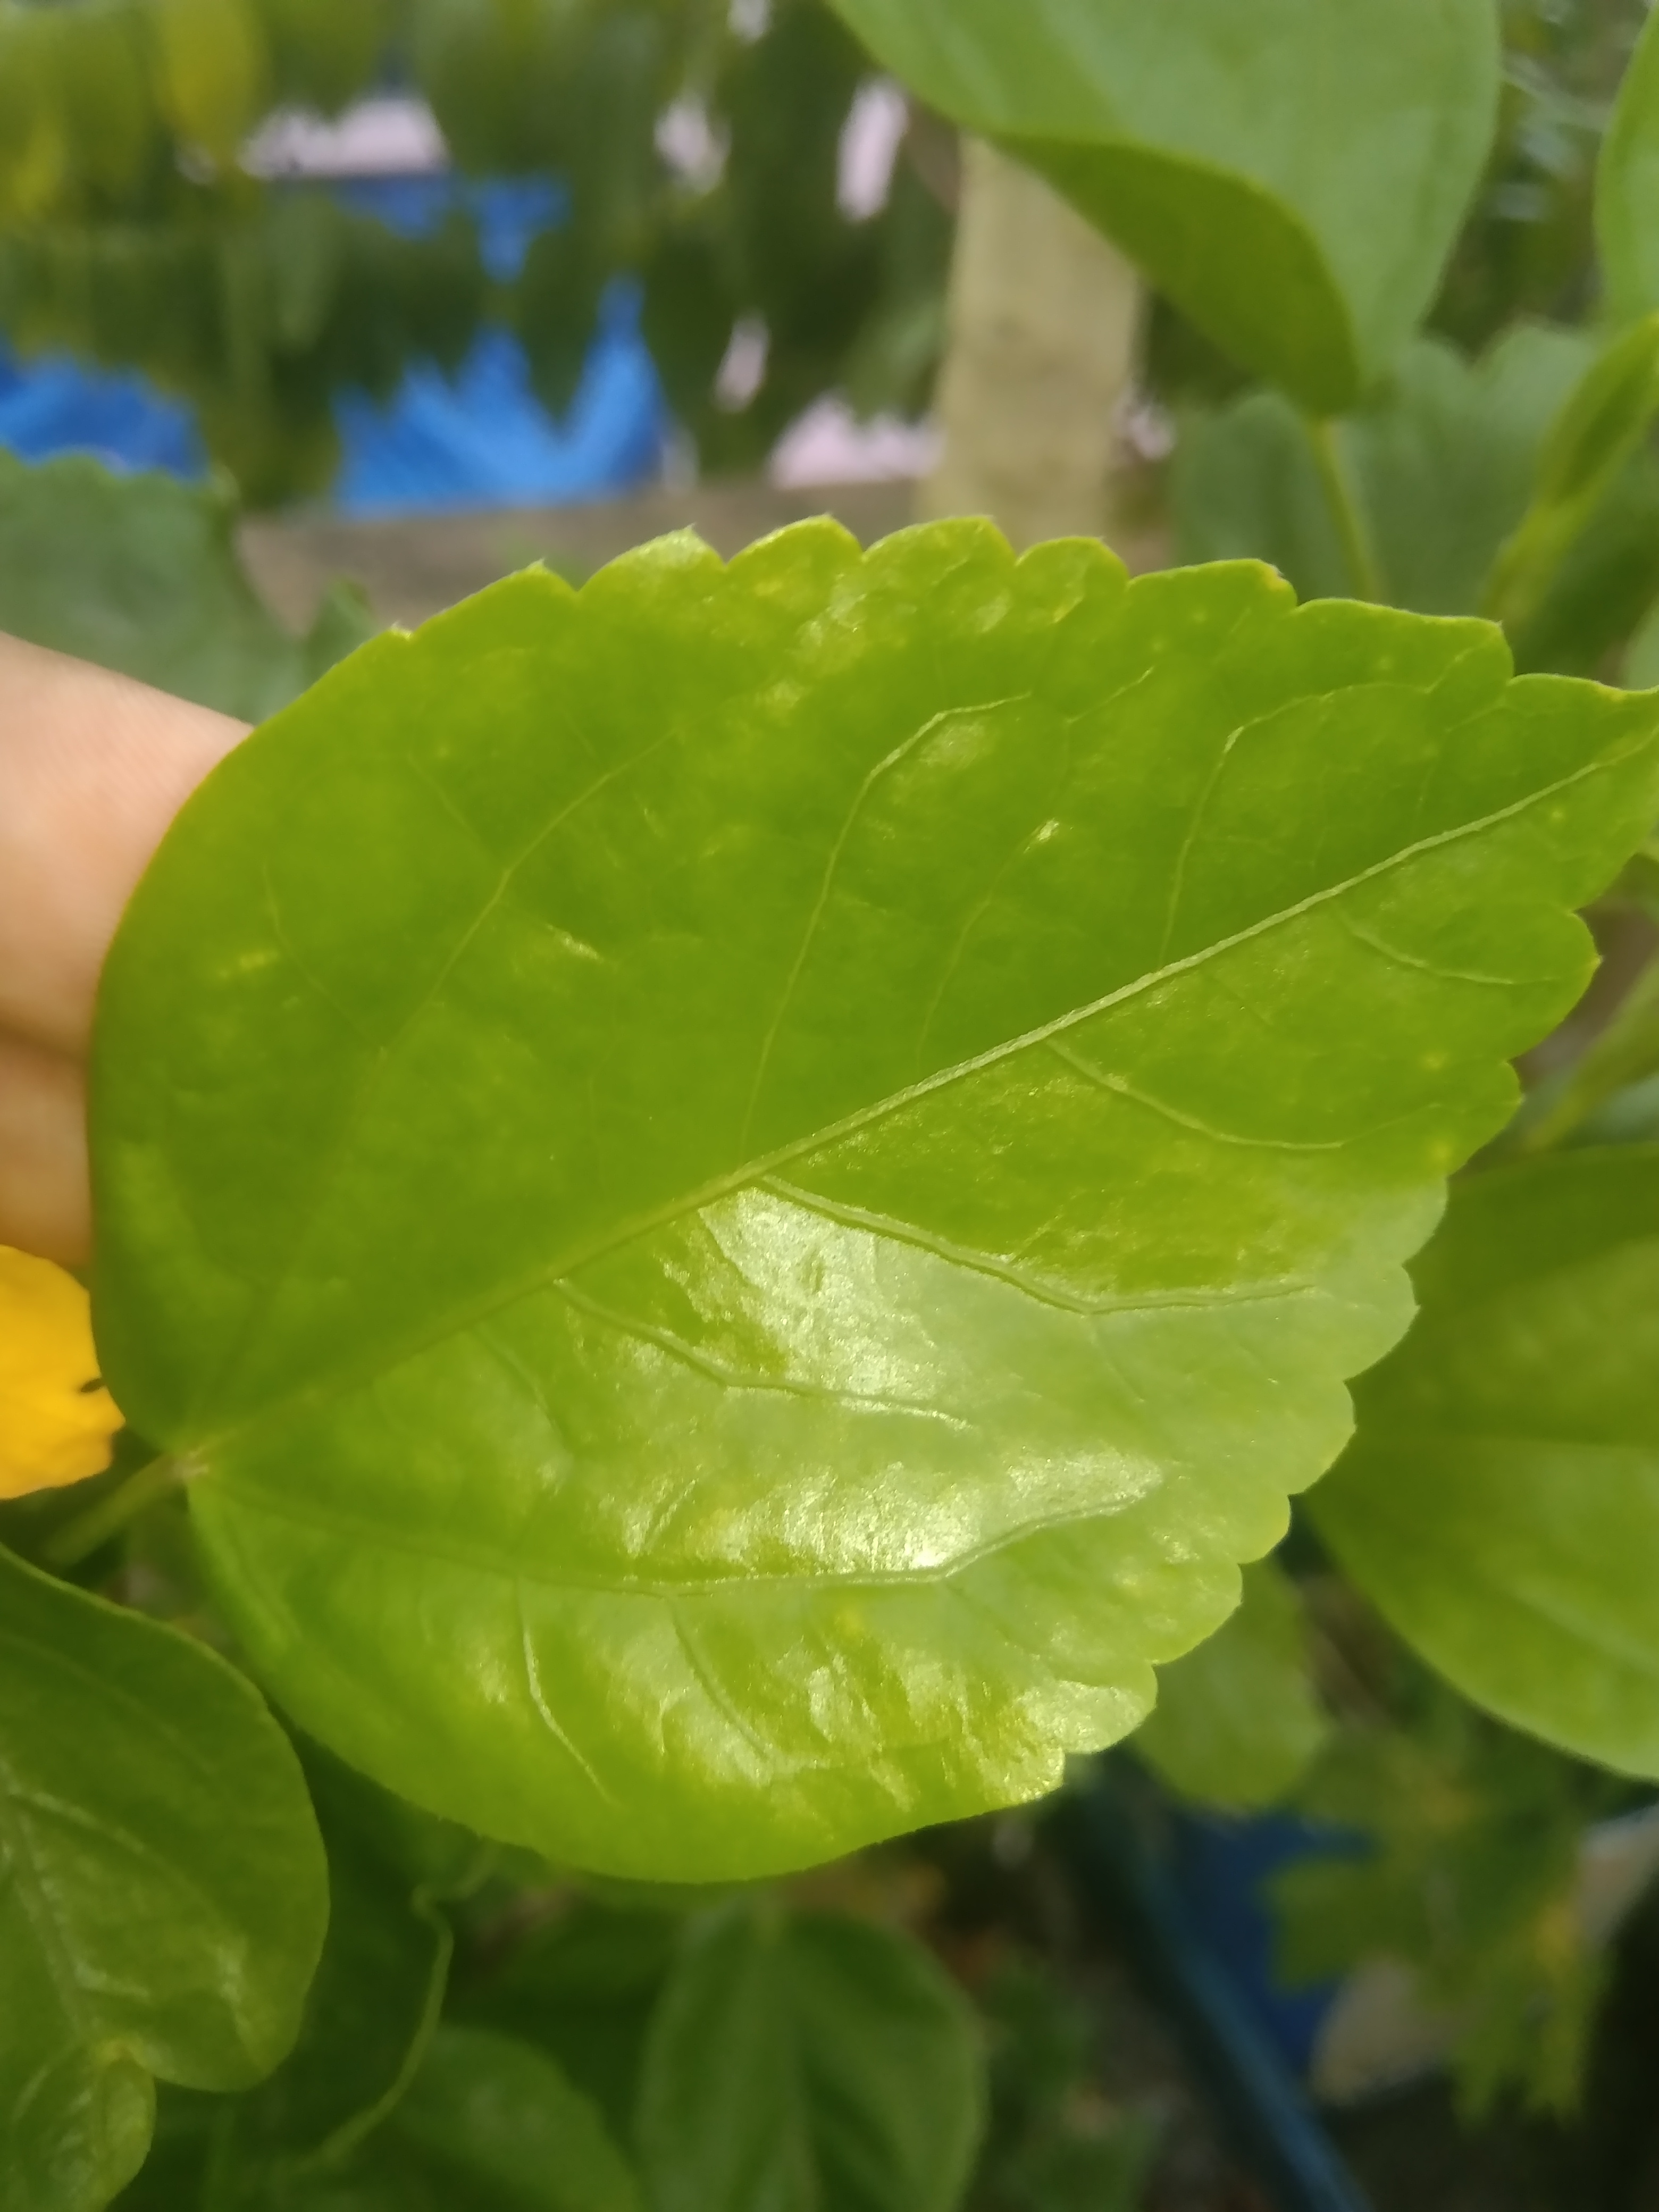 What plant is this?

hibiscus
